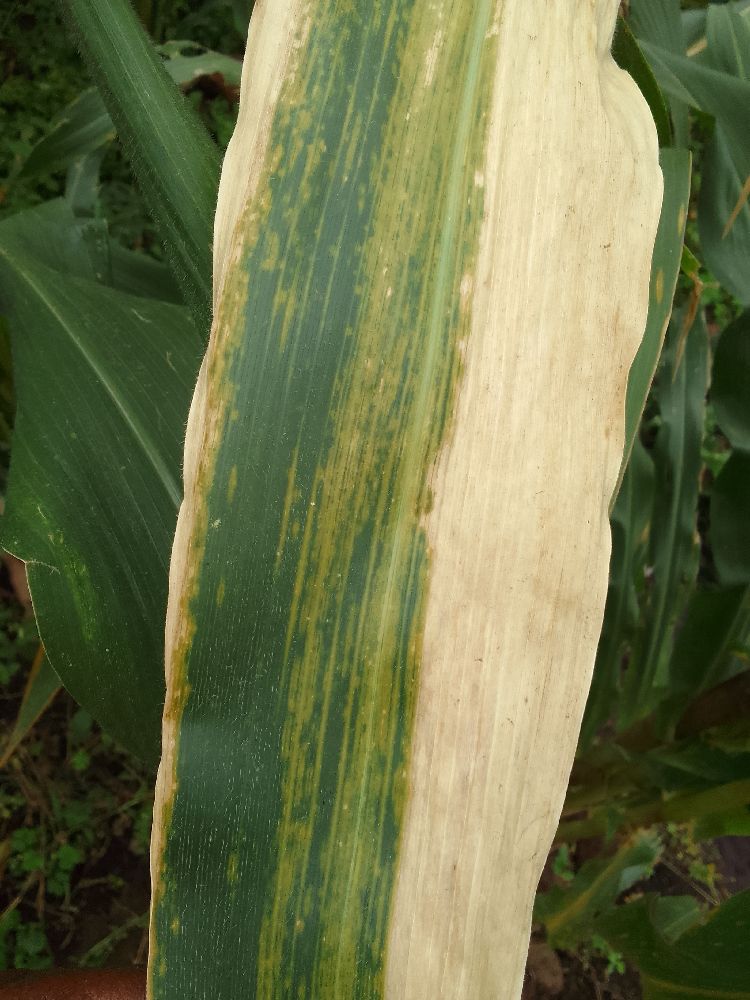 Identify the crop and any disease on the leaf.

maize, maize lethal necrosis
